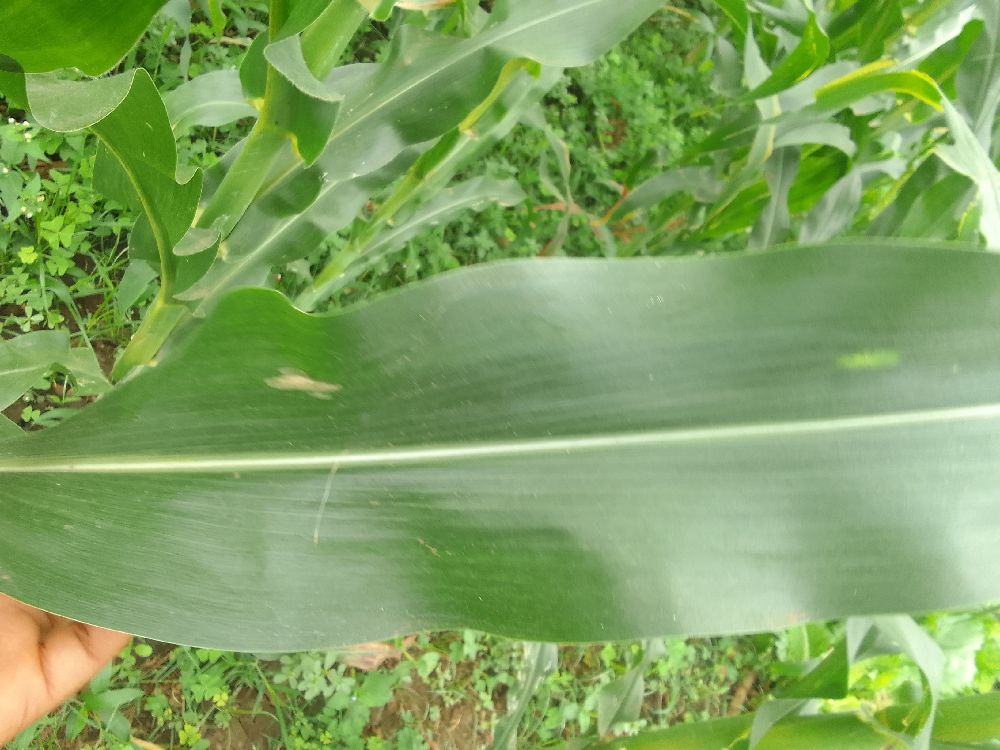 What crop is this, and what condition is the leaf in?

maize, healthy
